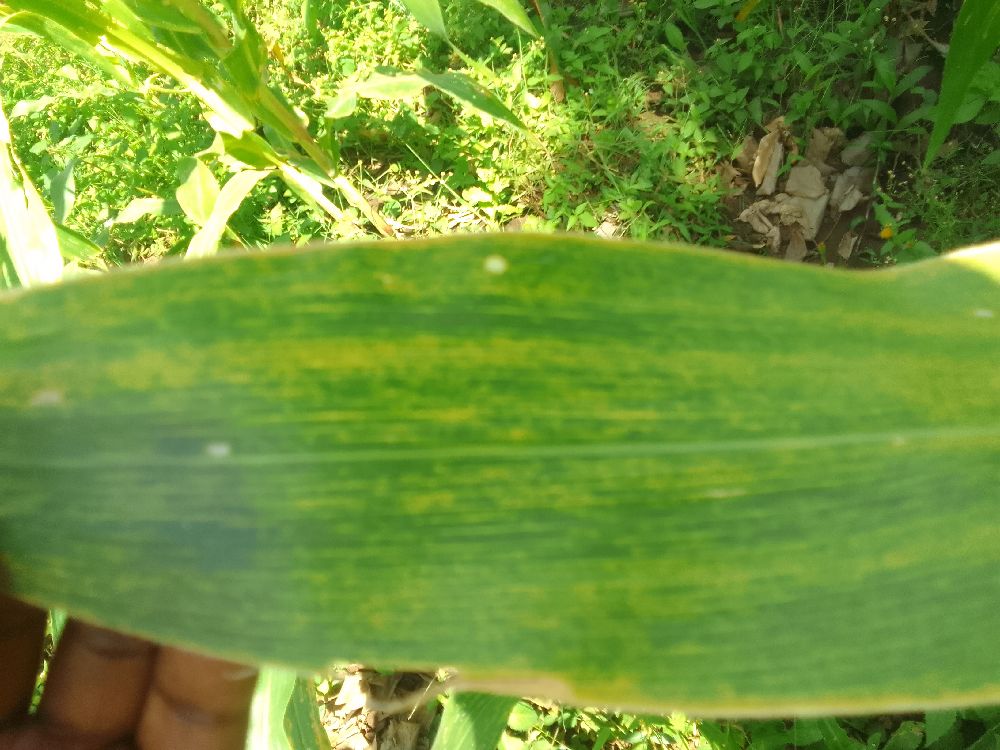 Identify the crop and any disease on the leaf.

maize, maize lethal necrosis
